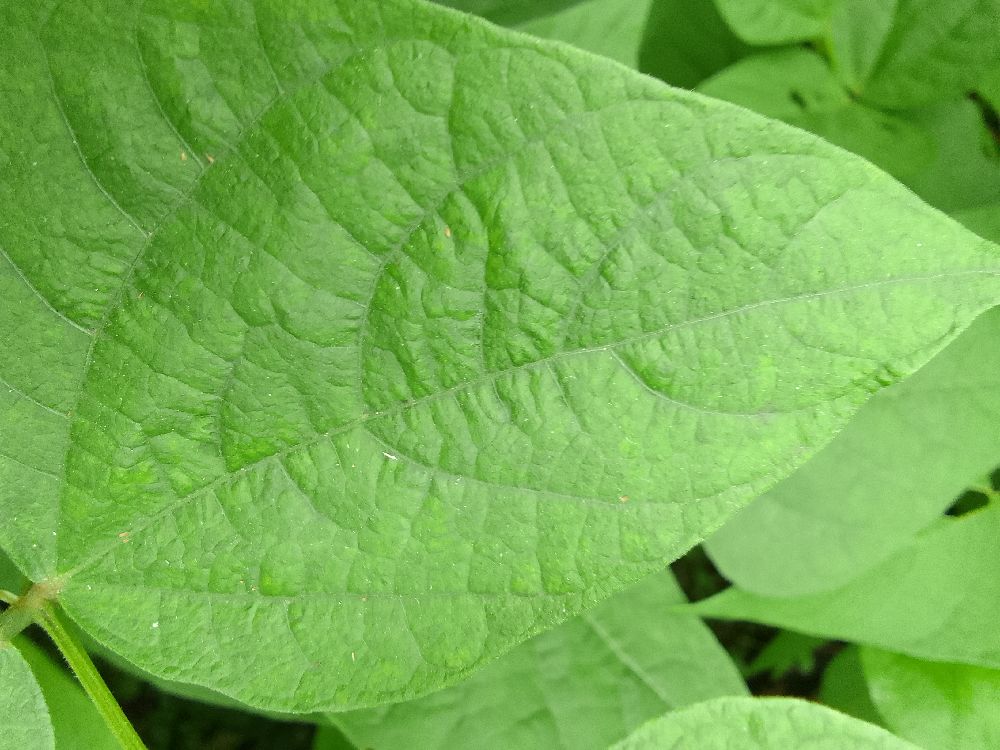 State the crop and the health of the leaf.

common bean, healthy
